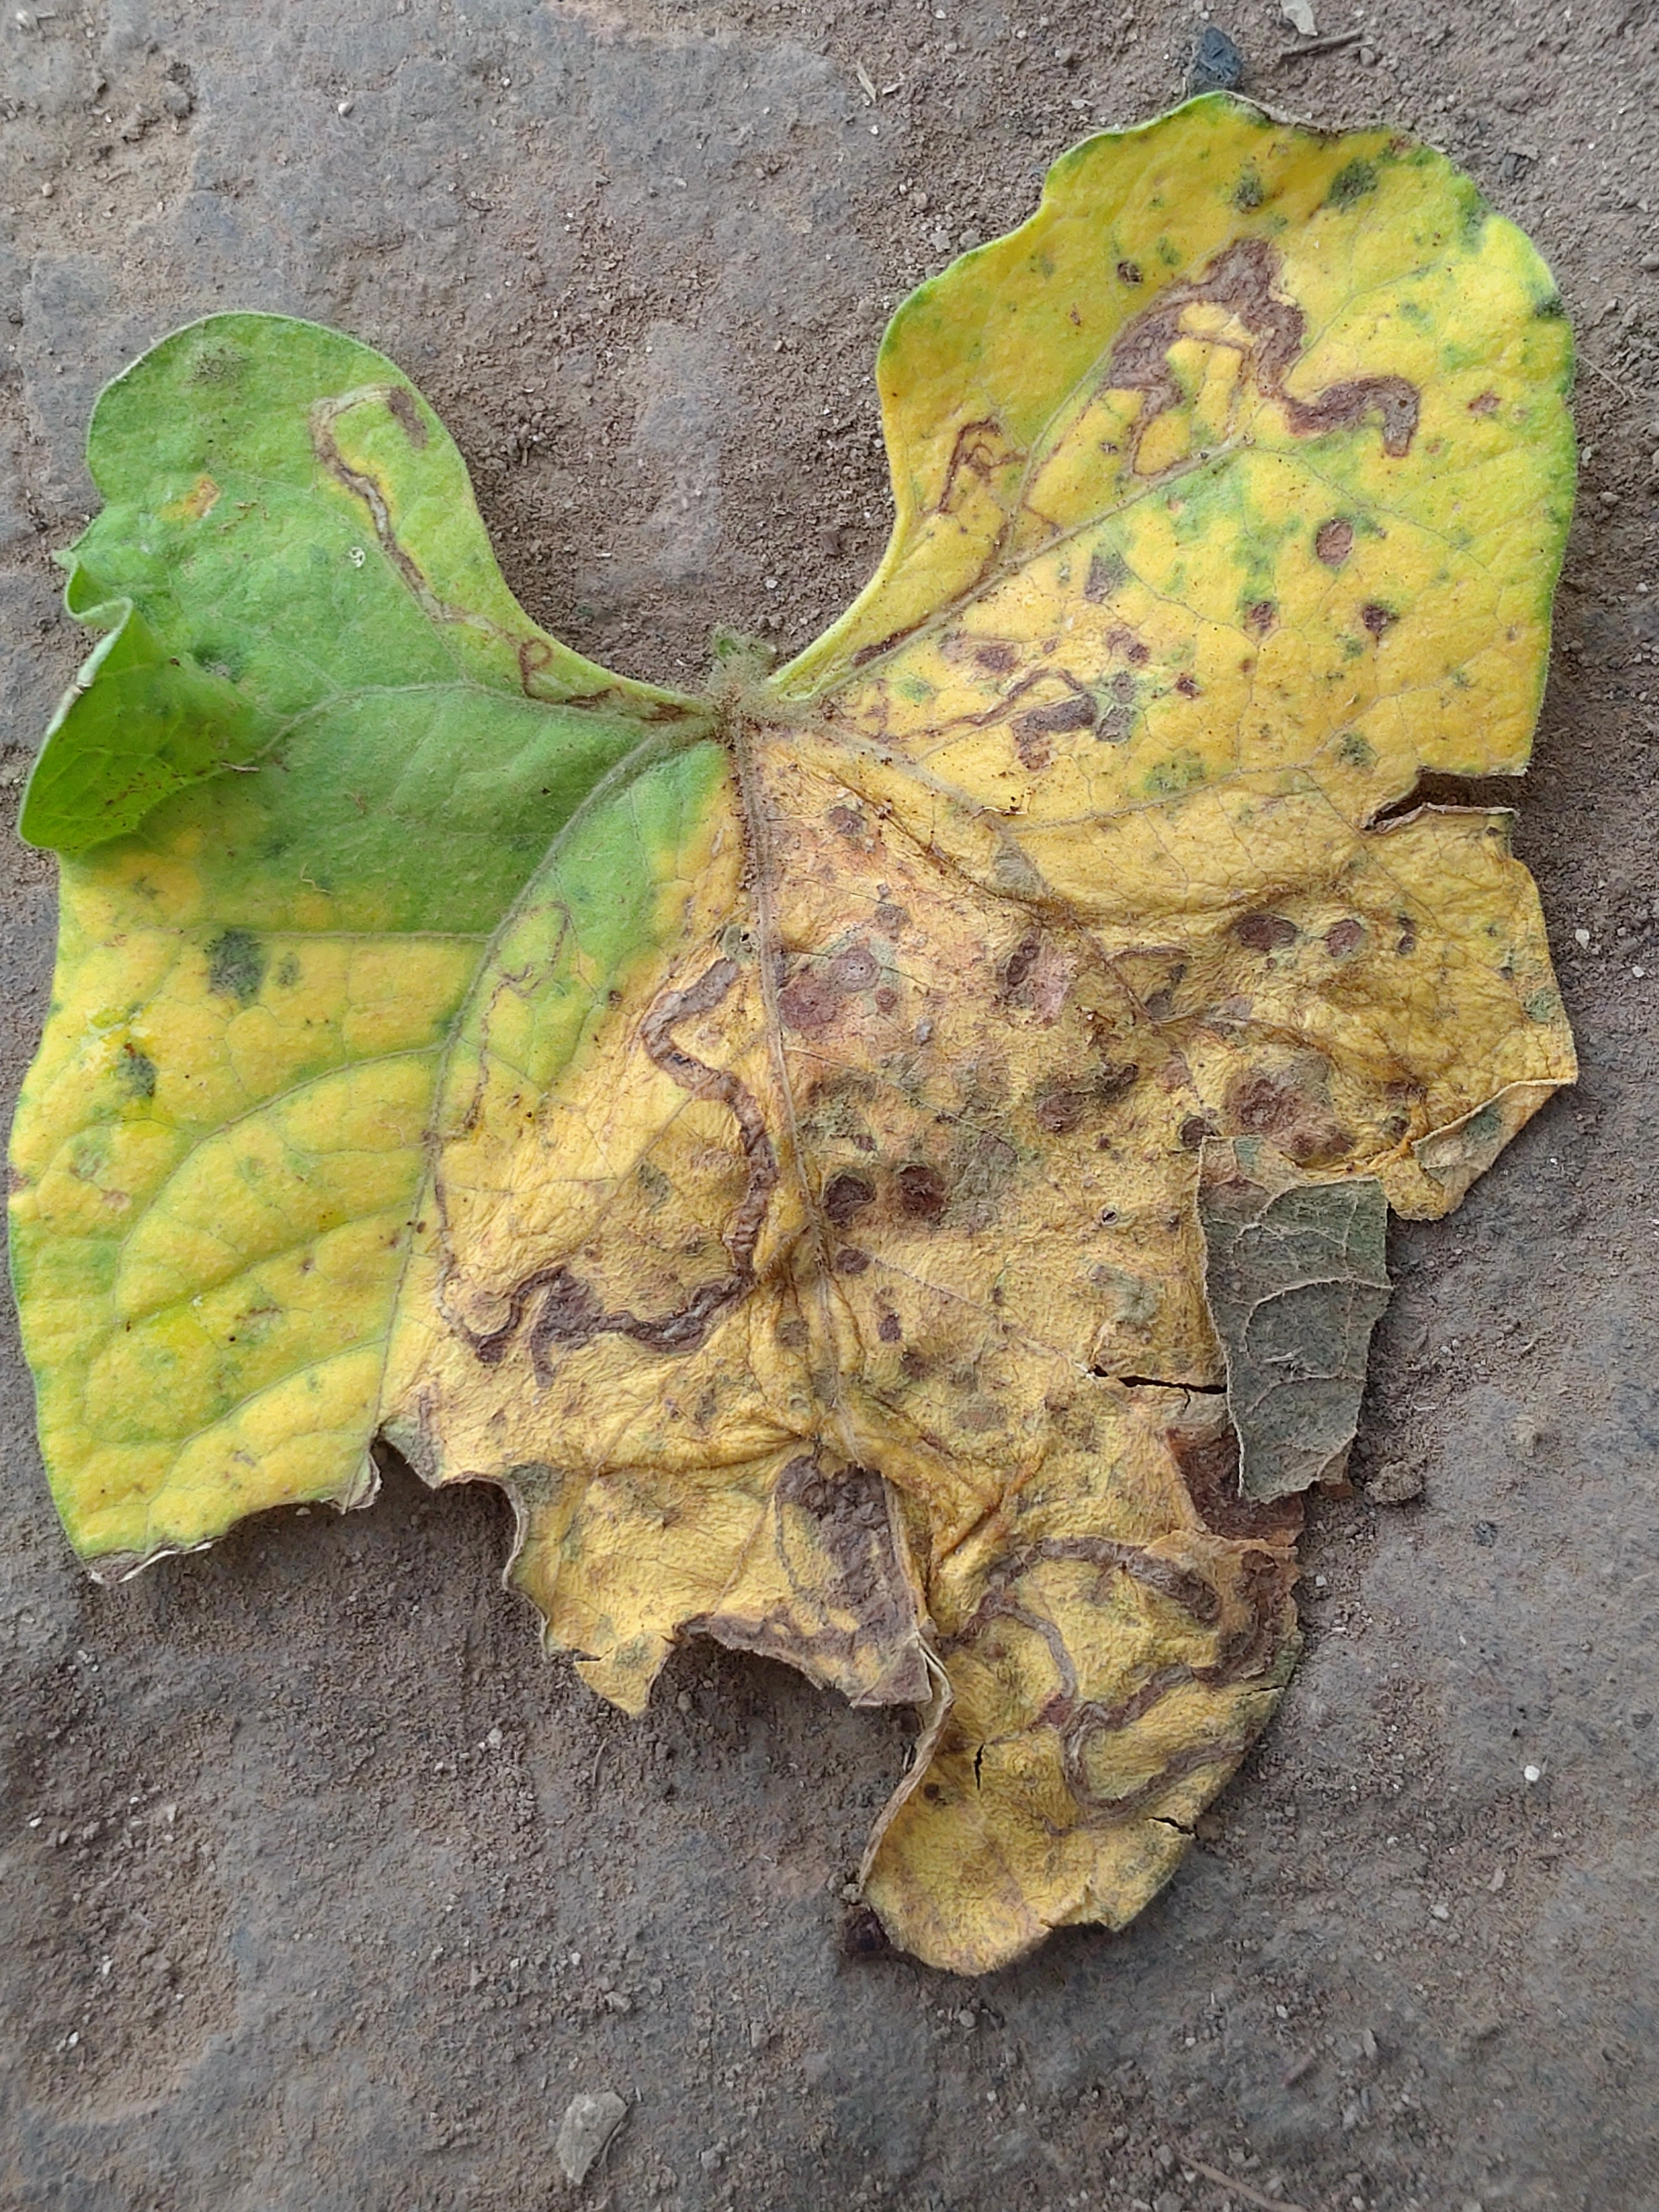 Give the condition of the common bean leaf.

anthracnose
